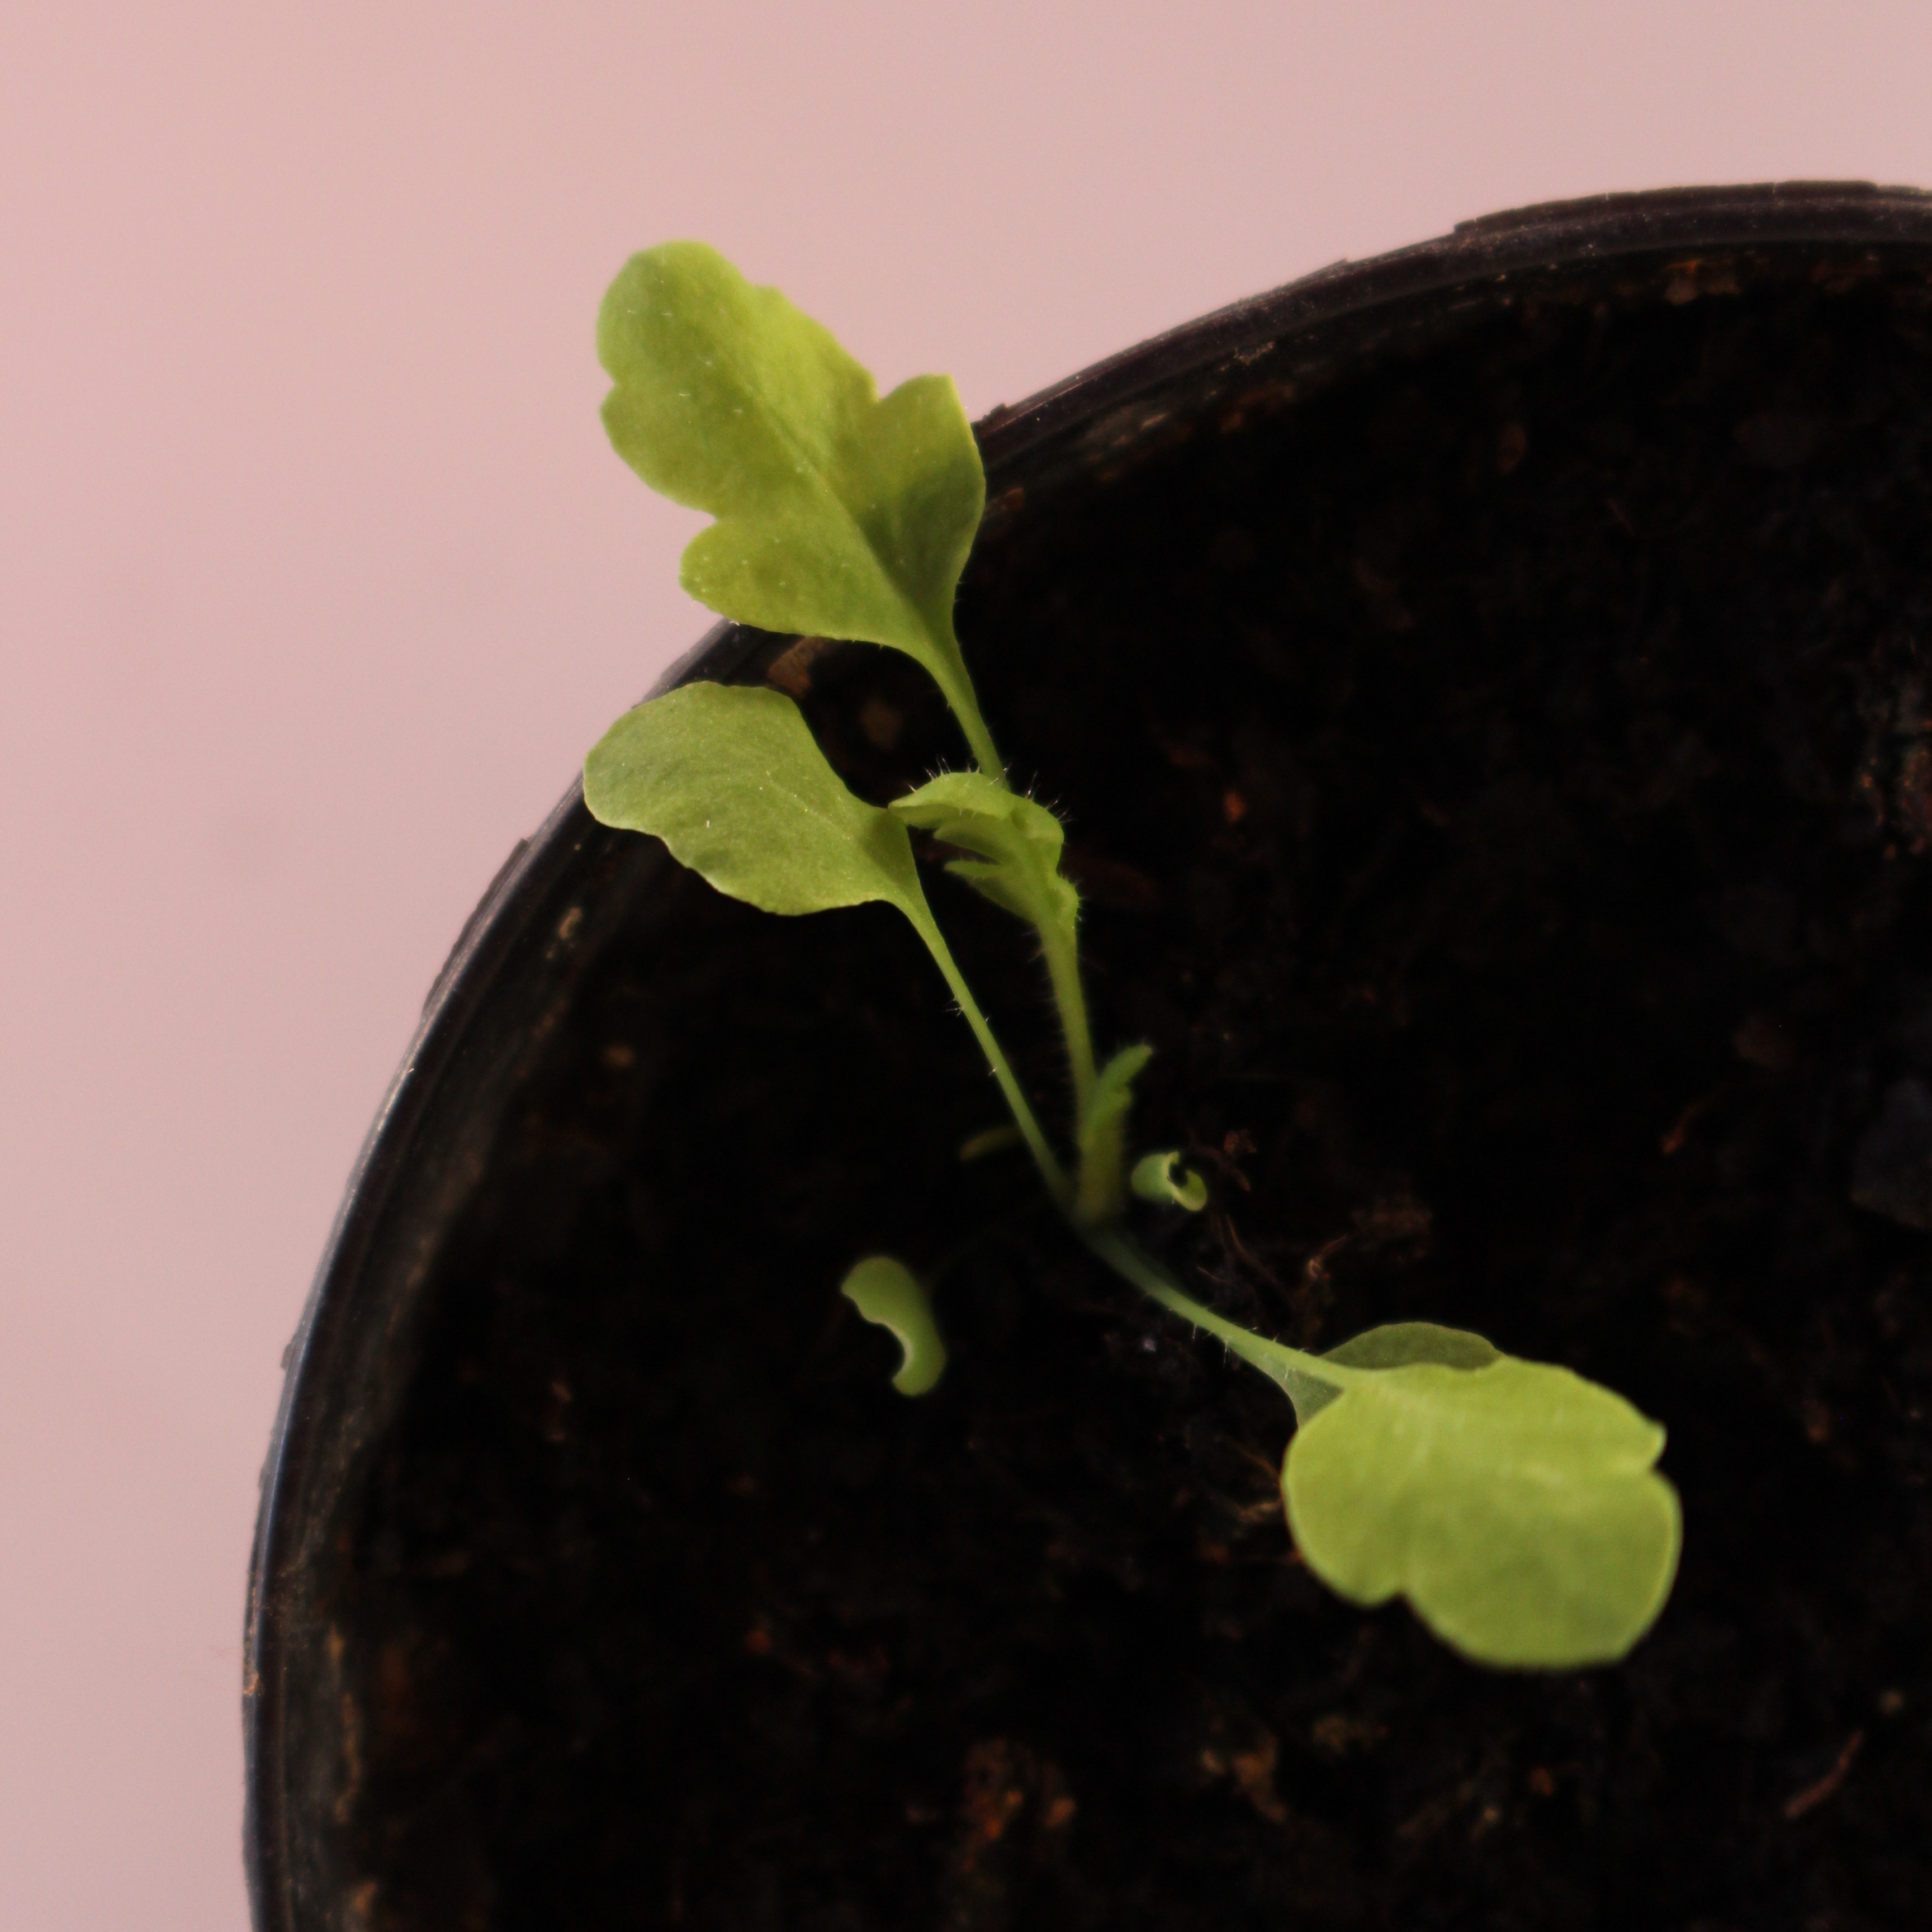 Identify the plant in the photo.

Papaver rhoeas
